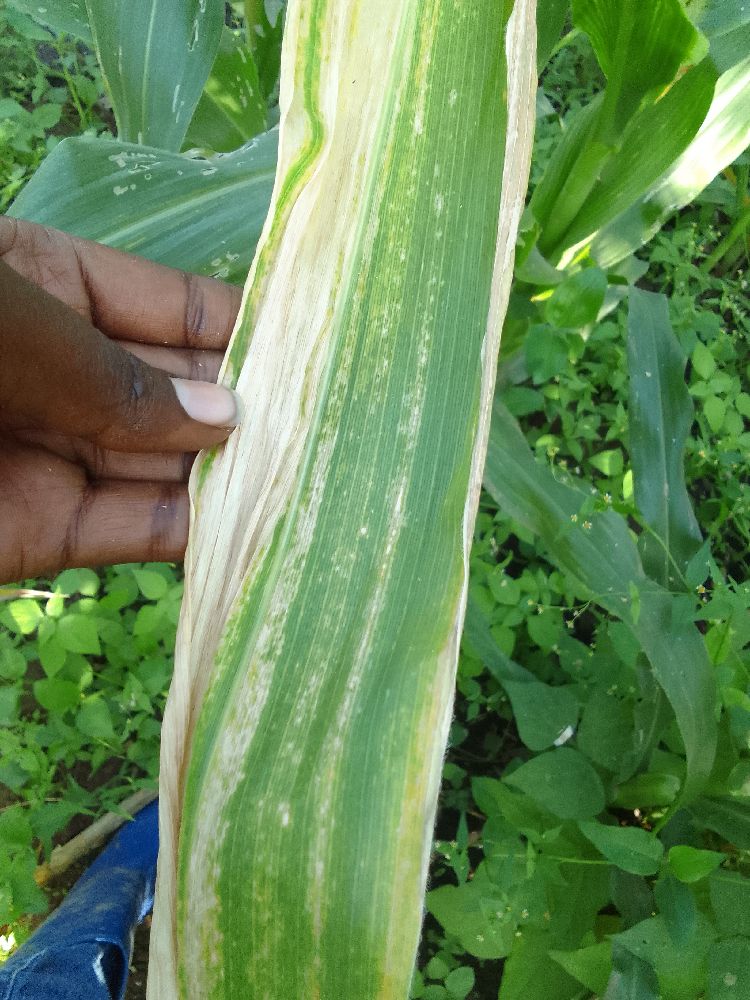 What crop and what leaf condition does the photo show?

maize, maize lethal necrosis
